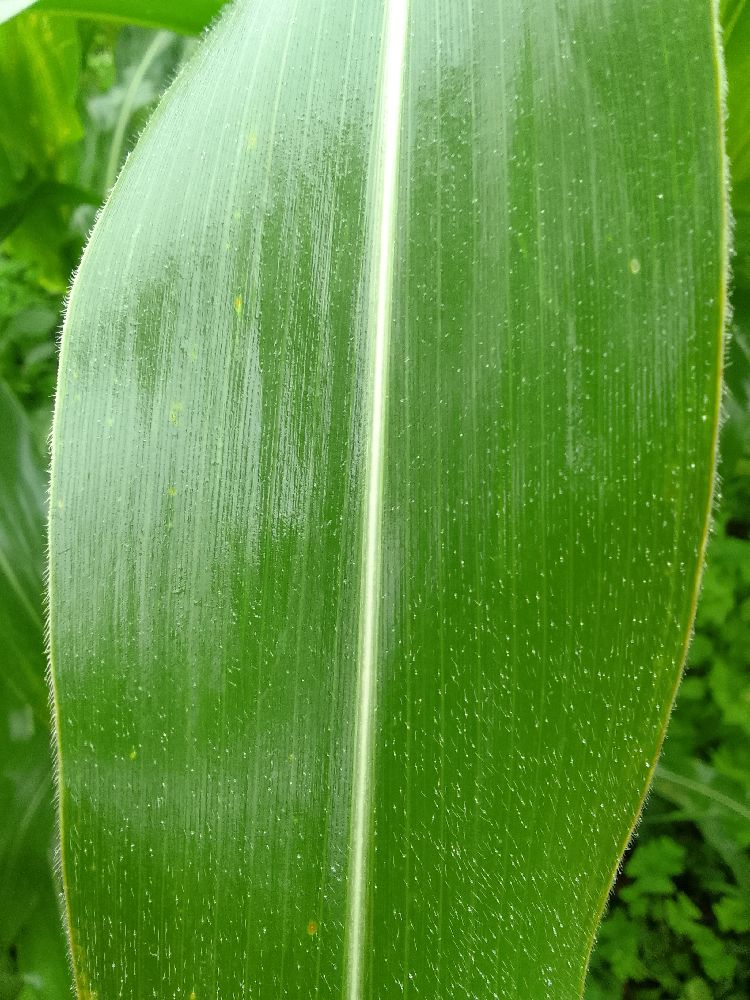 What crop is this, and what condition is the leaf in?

maize, healthy
